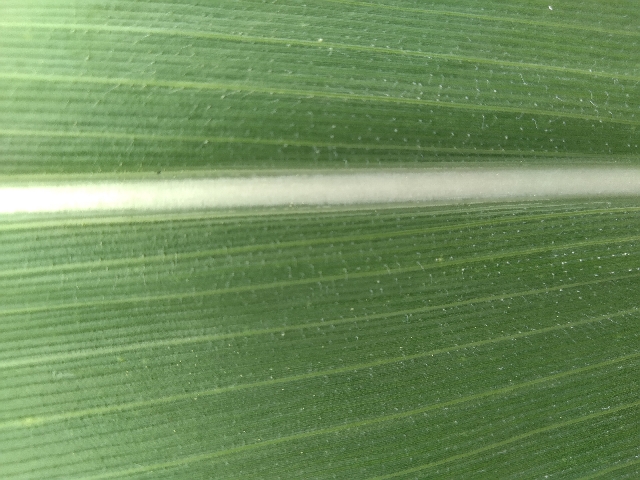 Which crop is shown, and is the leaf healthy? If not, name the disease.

maize, healthy
